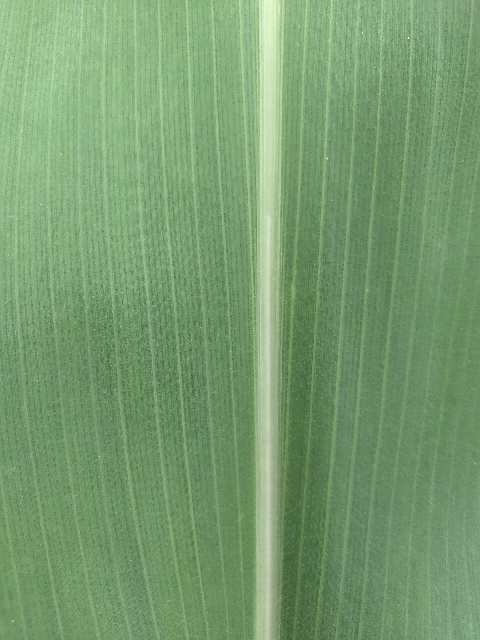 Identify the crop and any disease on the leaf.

maize, healthy
